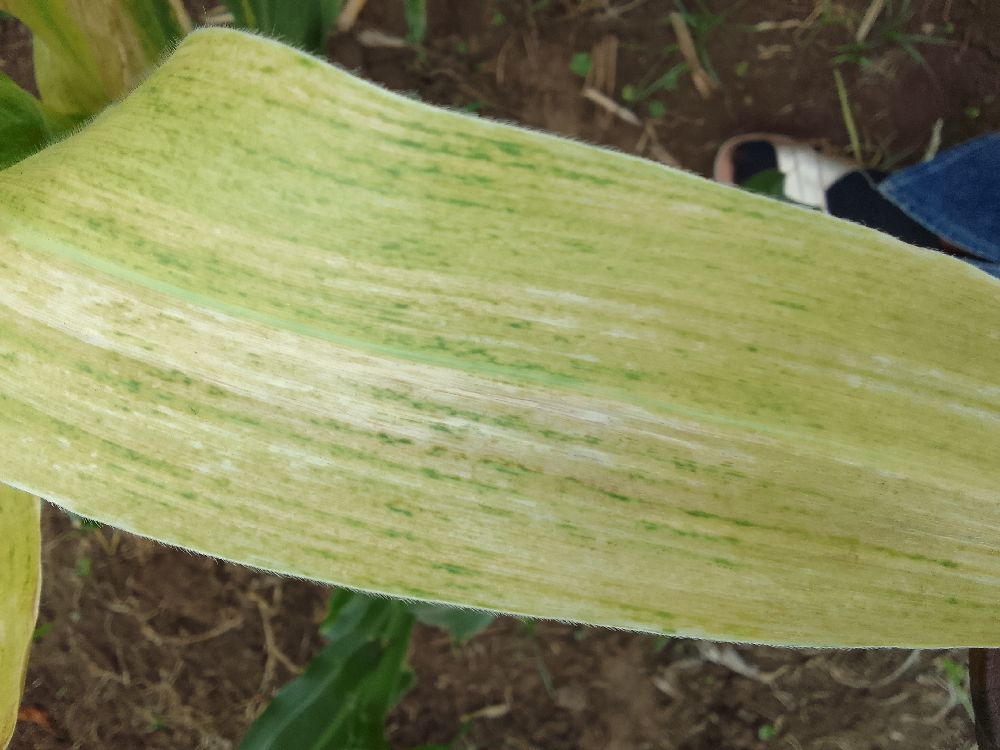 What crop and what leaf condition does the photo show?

maize, maize lethal necrosis
